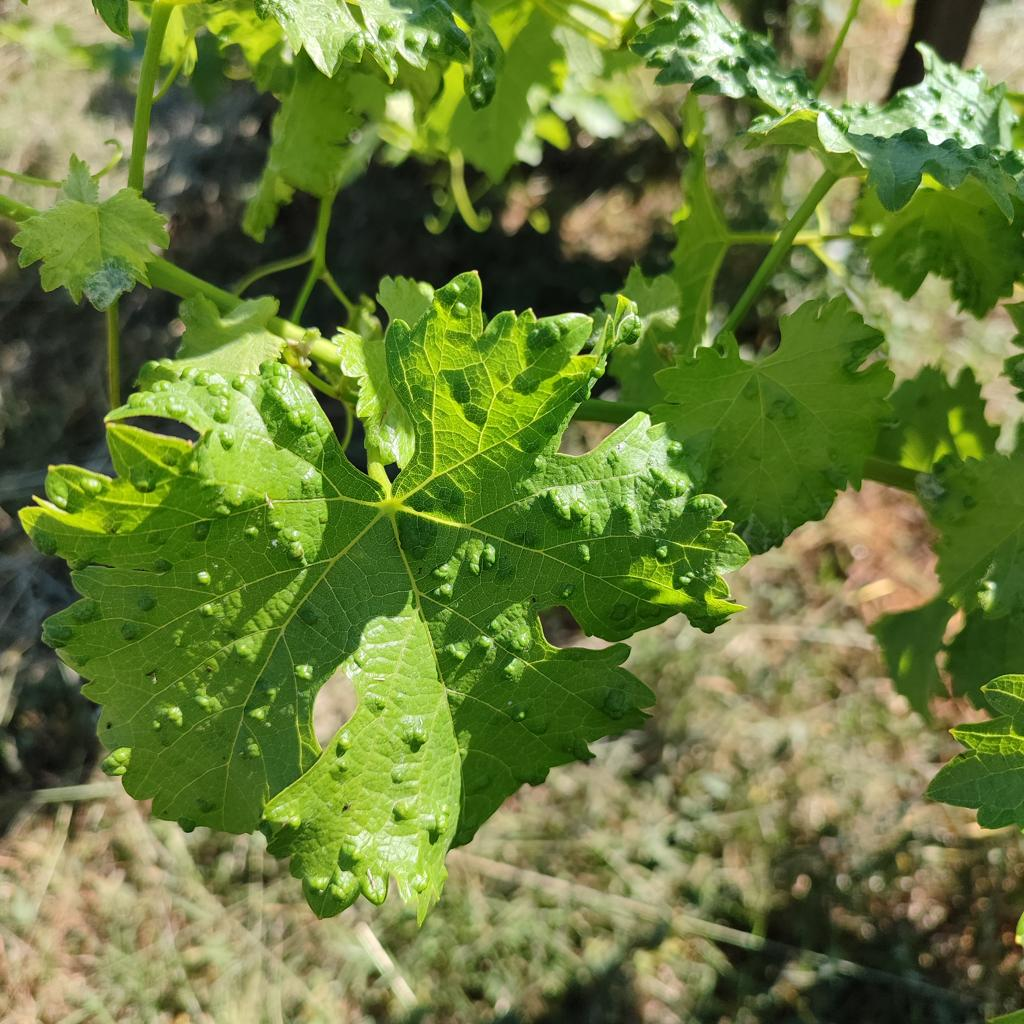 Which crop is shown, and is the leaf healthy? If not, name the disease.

grapevine, erineum mite
